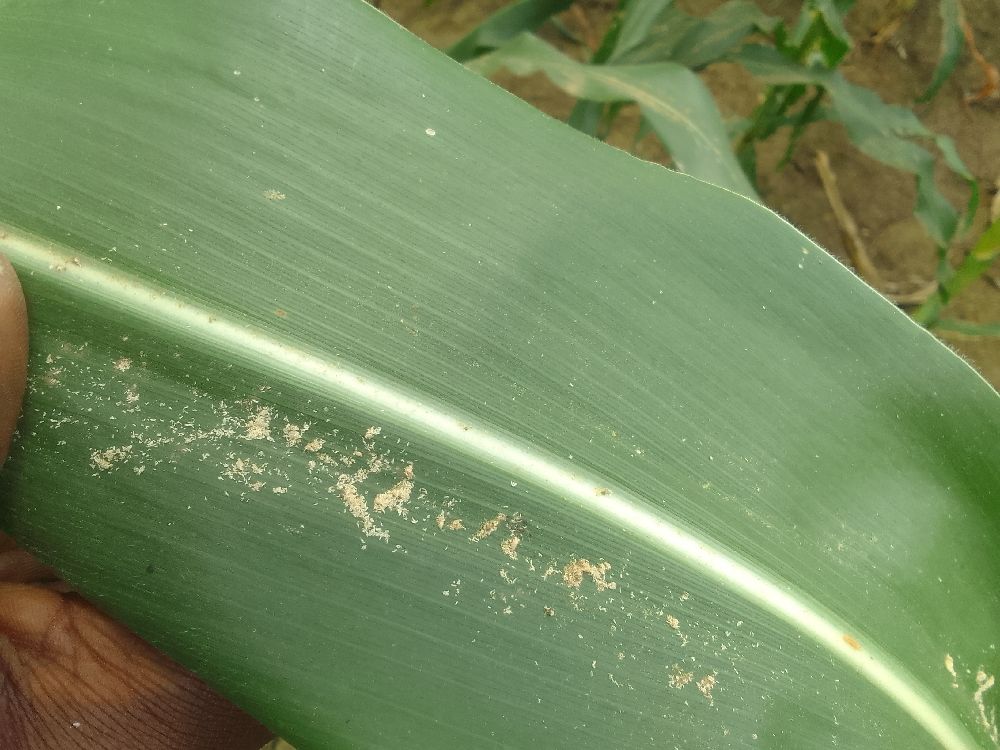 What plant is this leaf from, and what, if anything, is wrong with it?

maize, healthy
